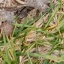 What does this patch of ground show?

grass
